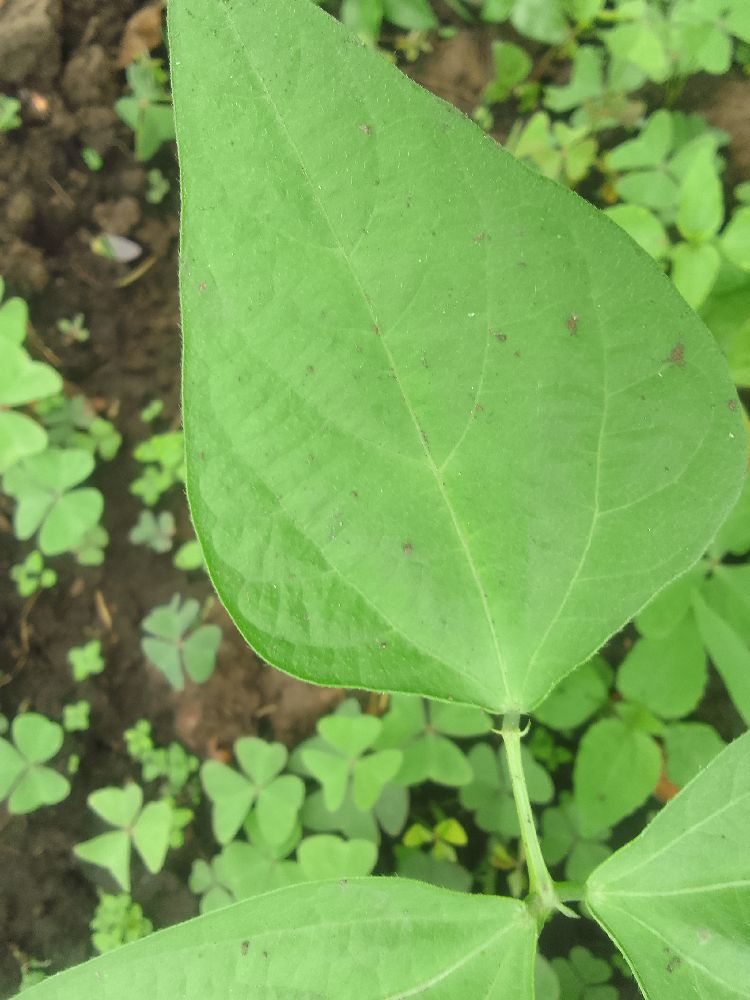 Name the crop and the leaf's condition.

common bean, healthy
